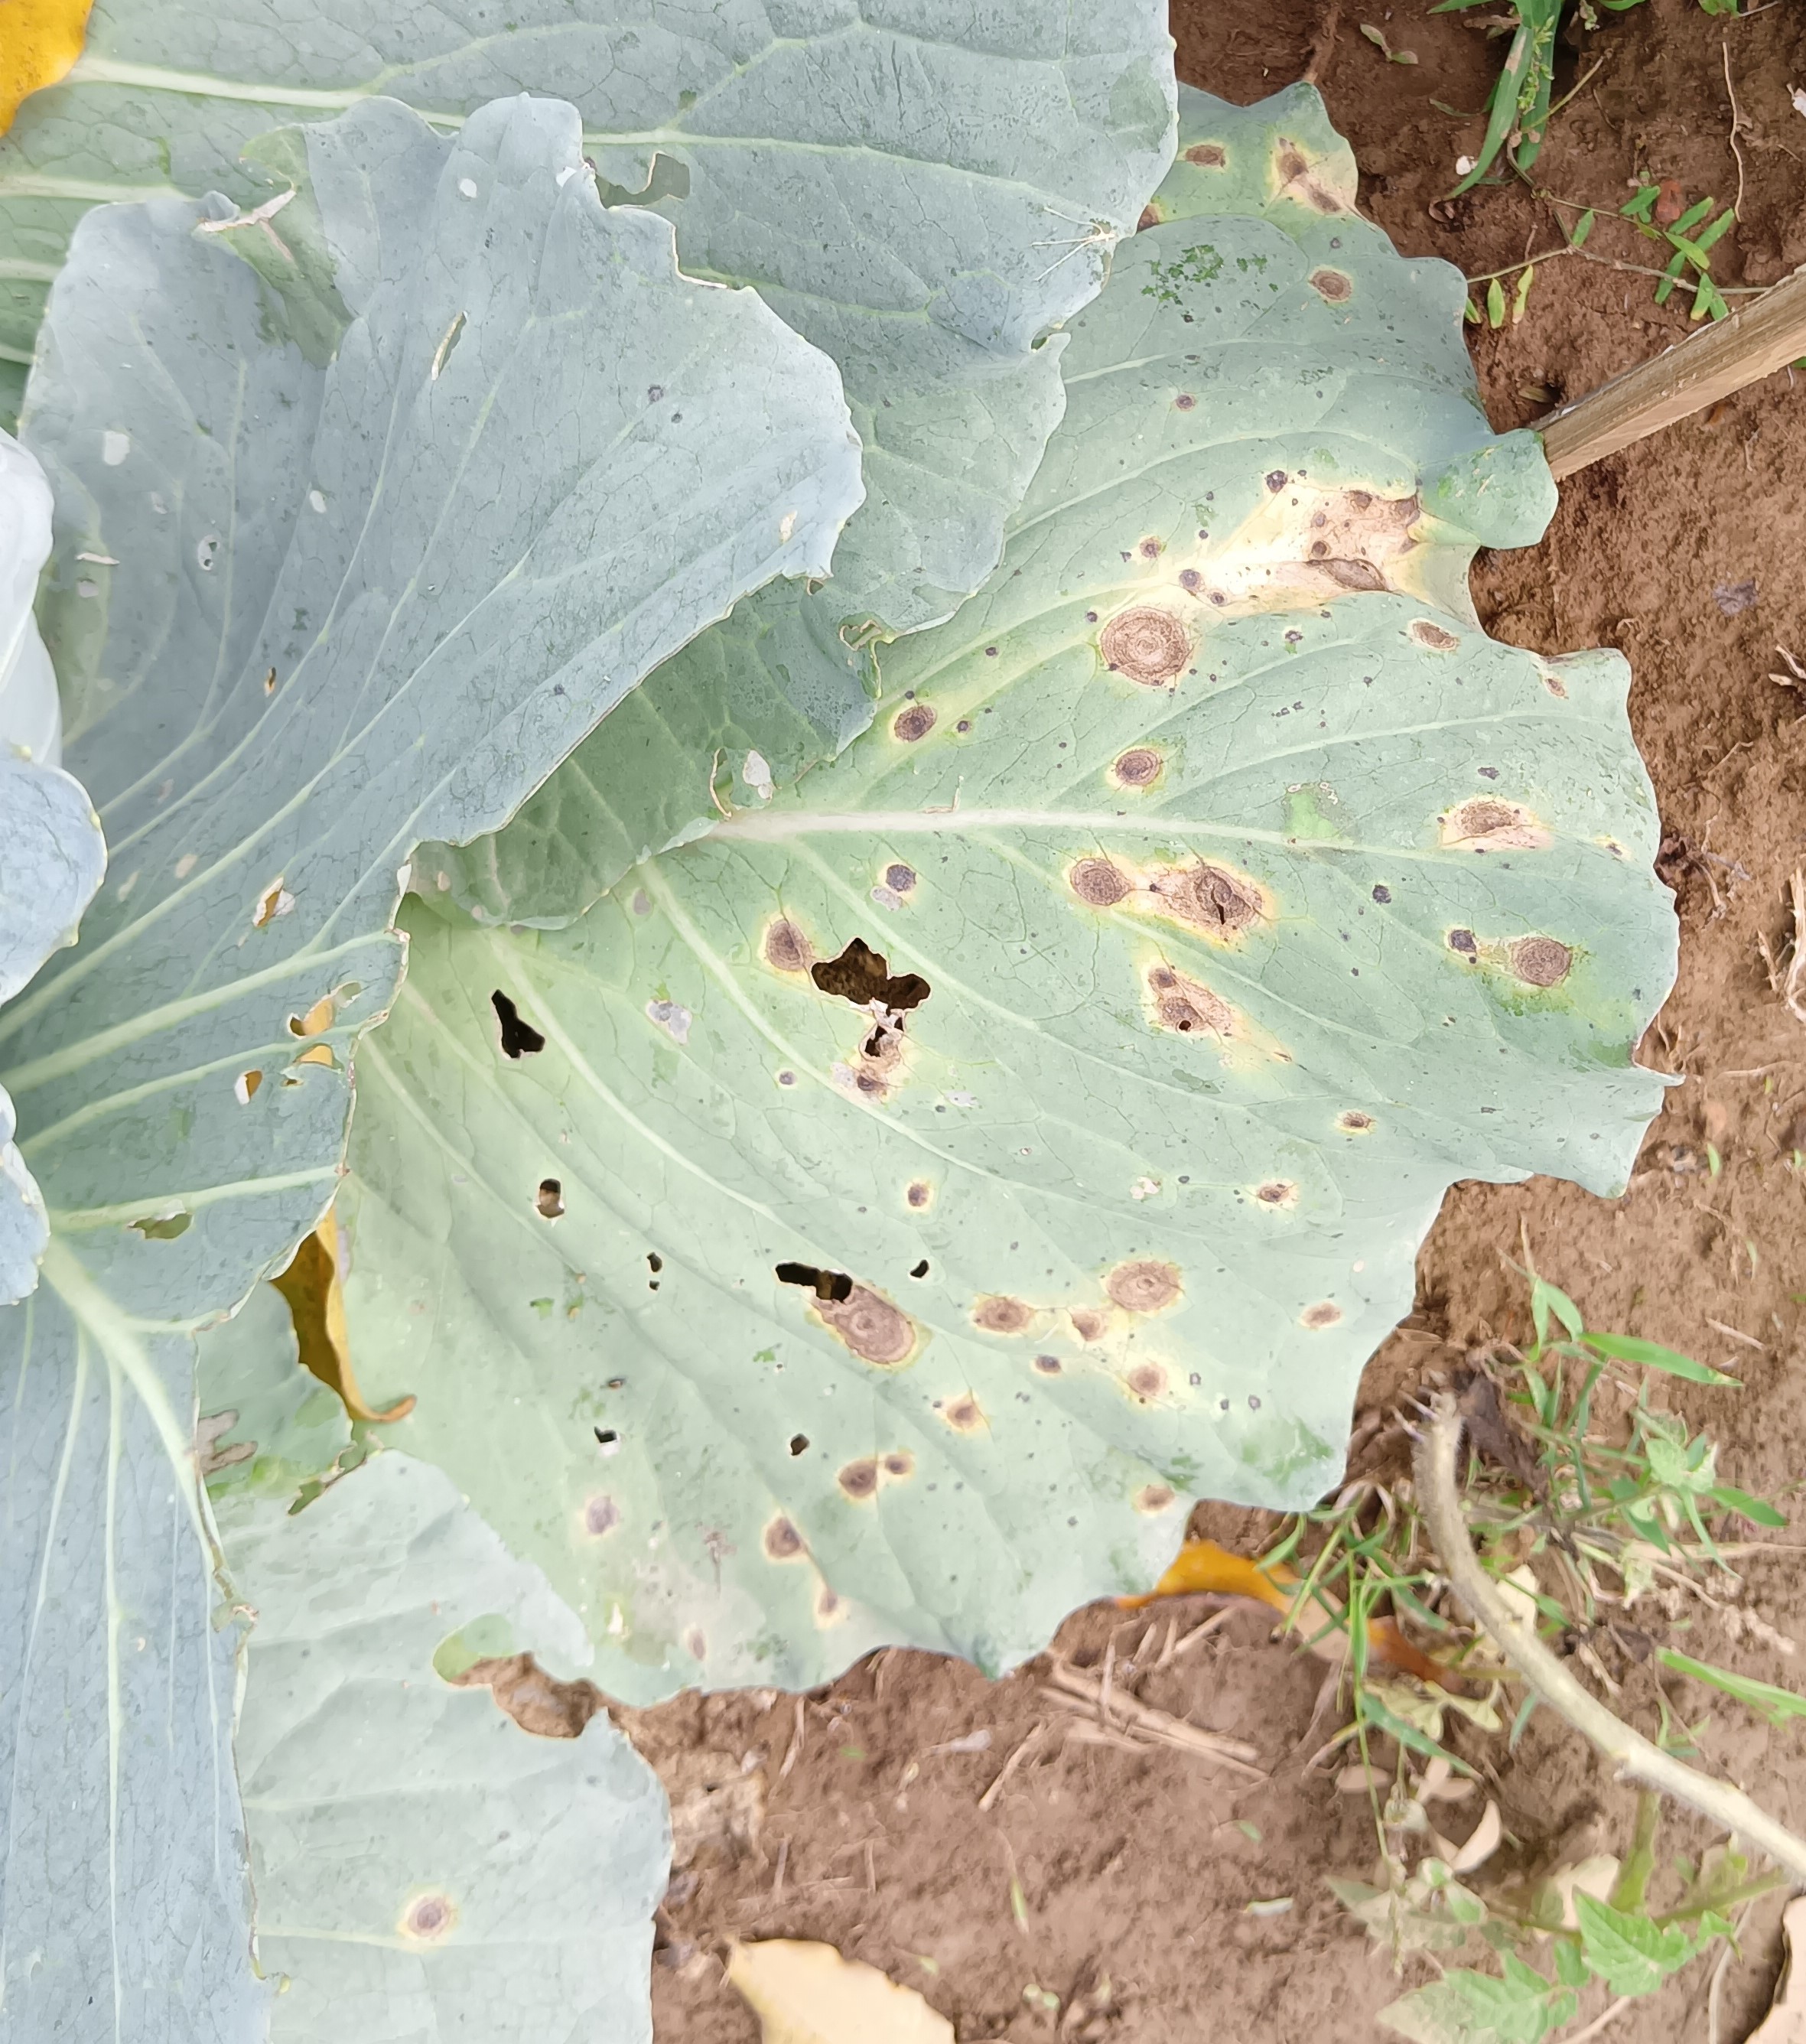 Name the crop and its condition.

cabbage, alternaria
